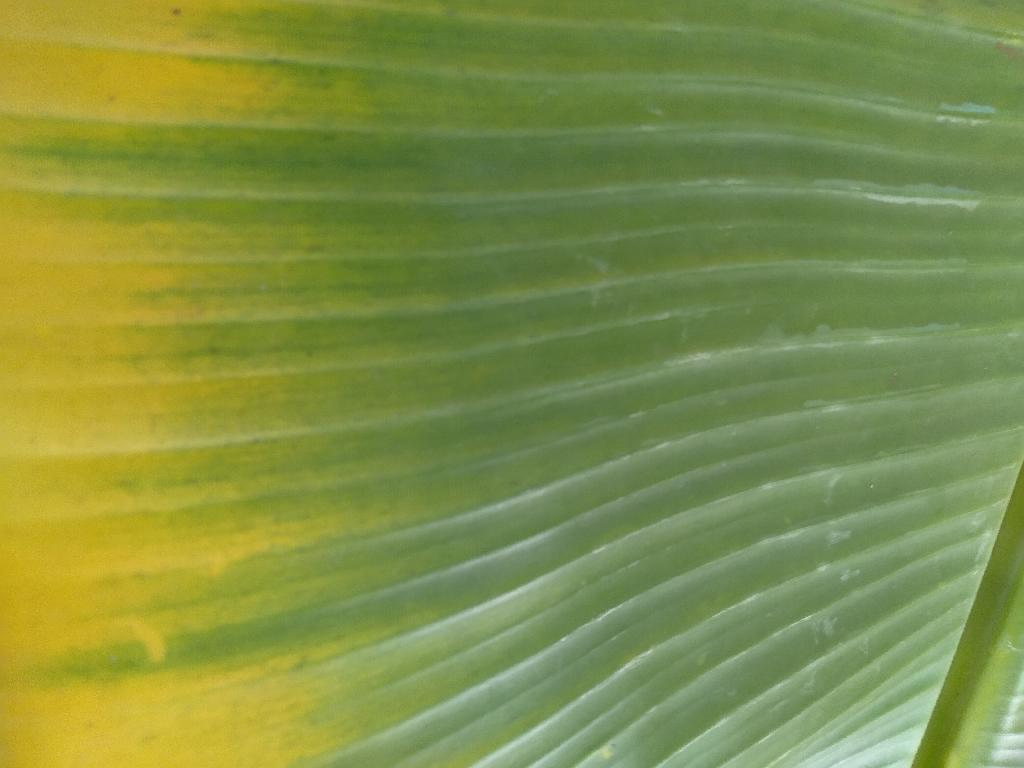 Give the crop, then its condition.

banana, fusarium wilt race 1
